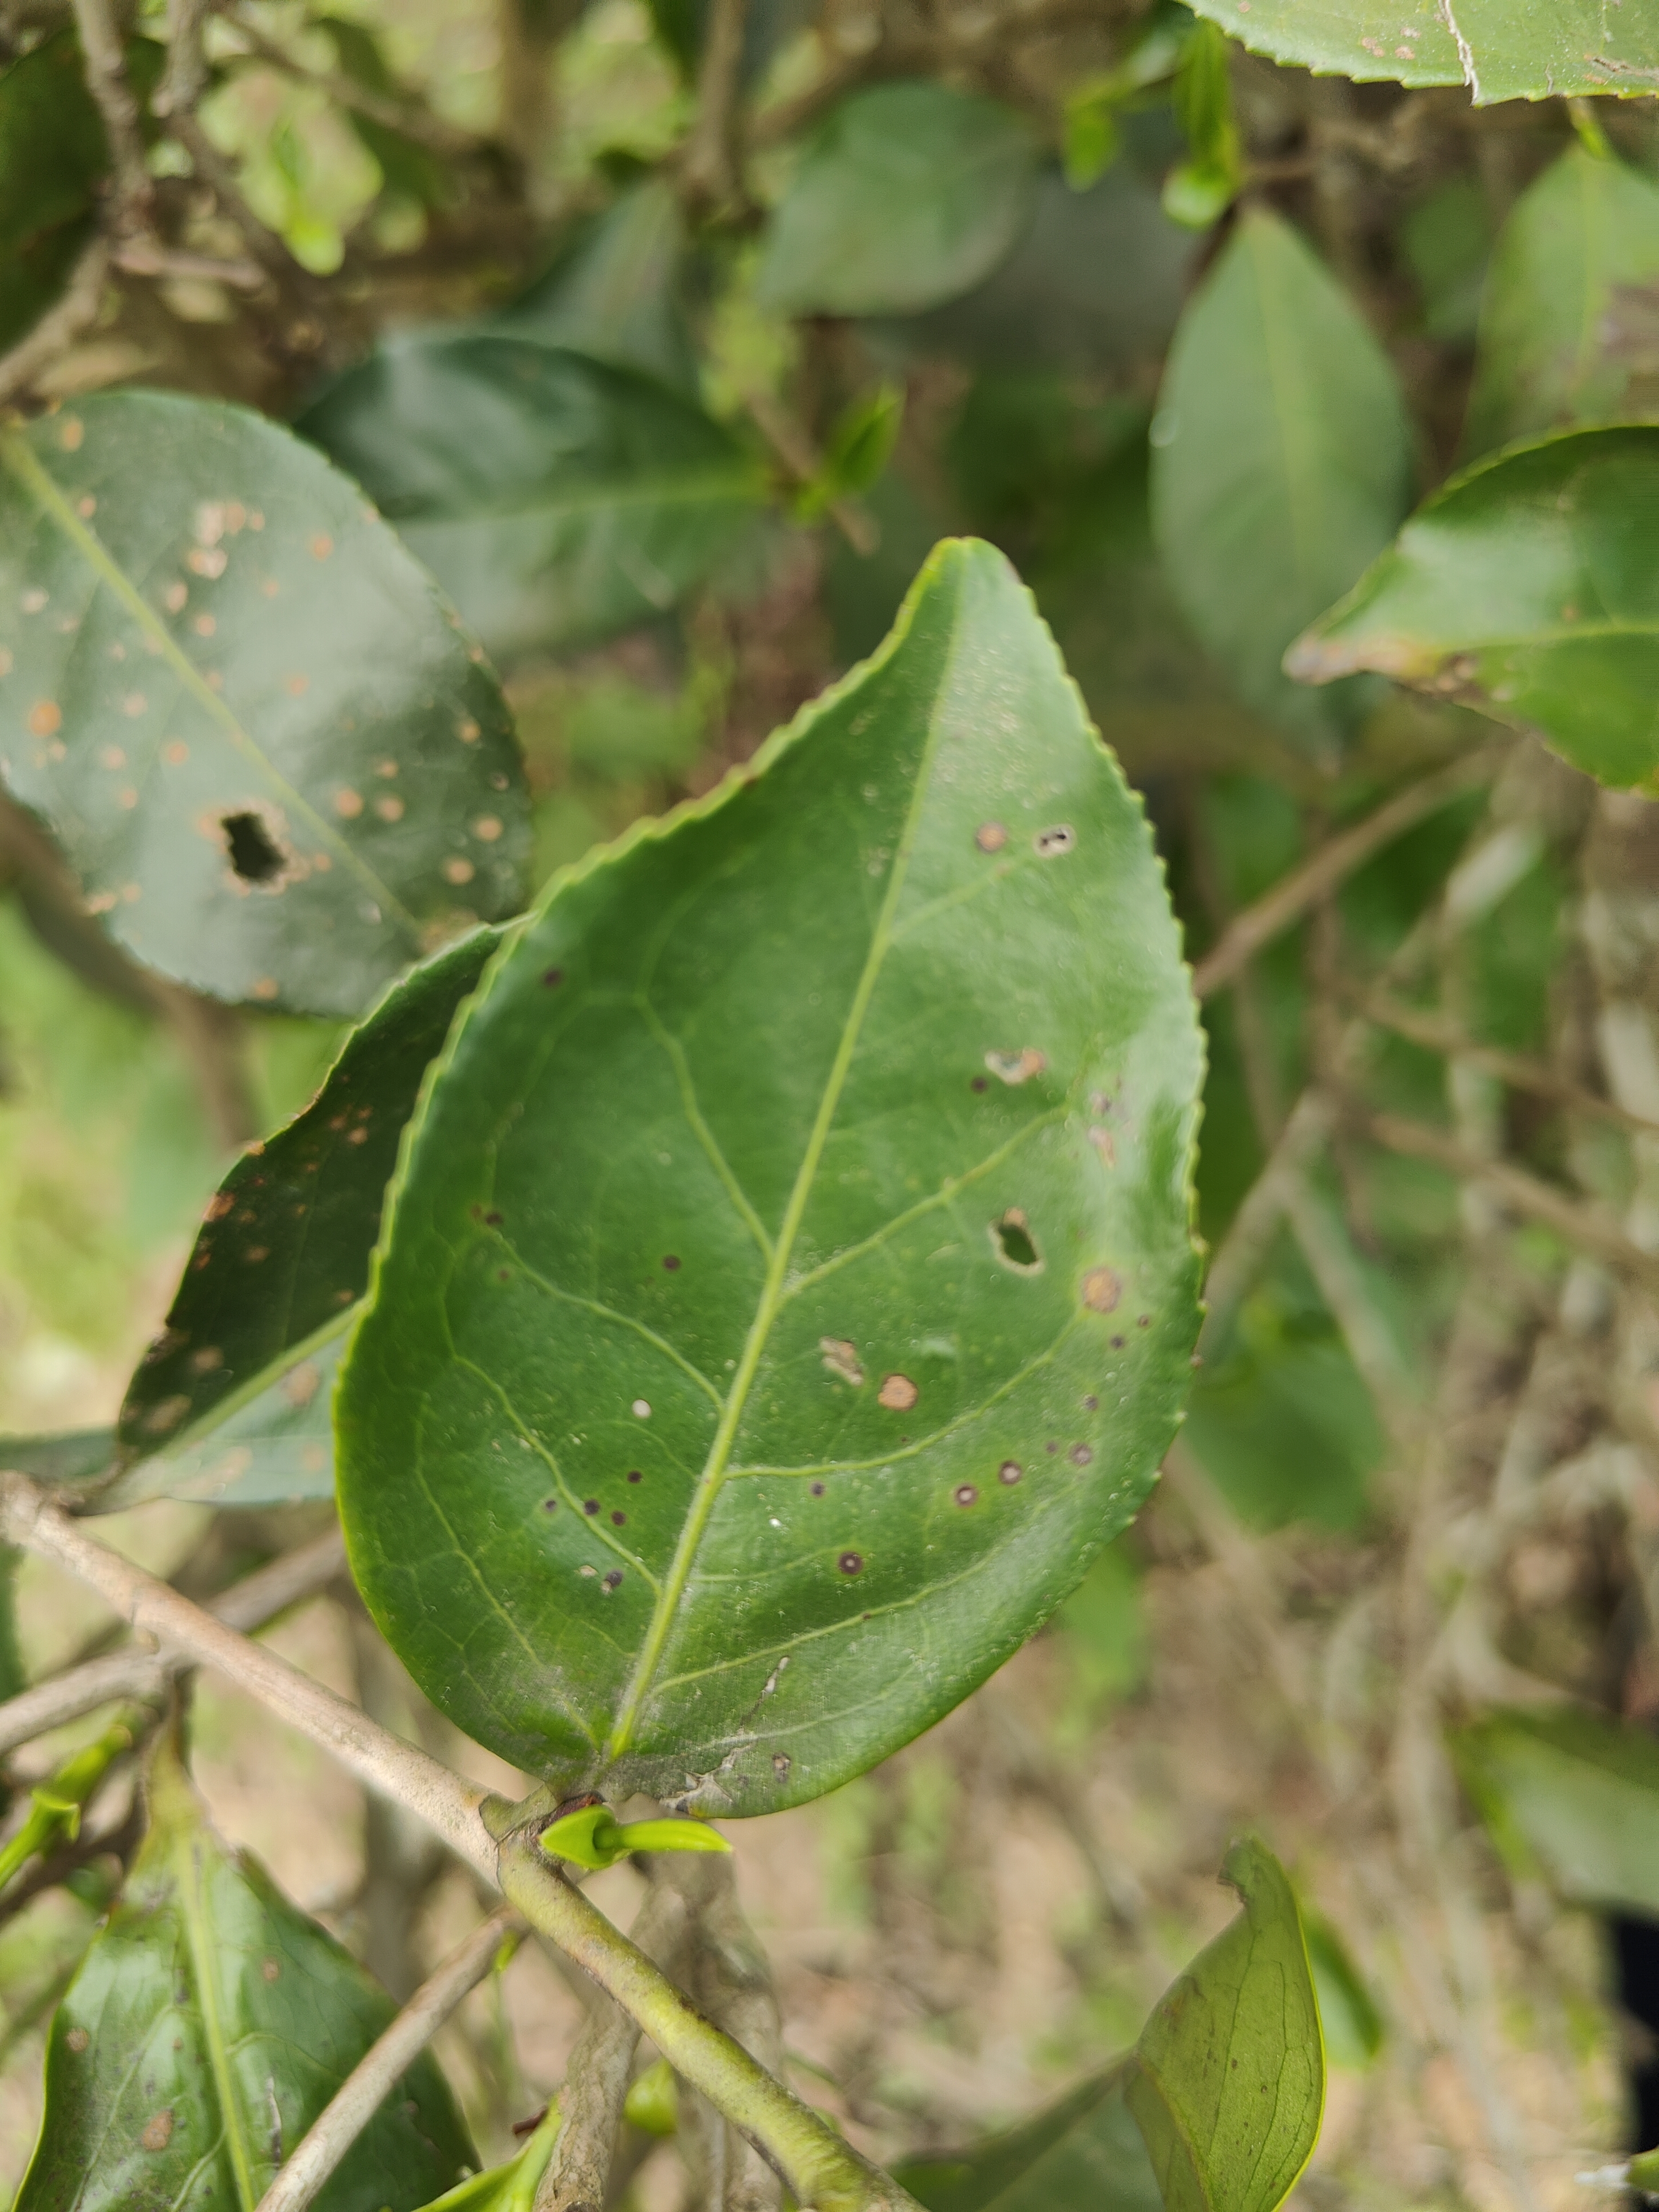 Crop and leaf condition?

tea, red rust
